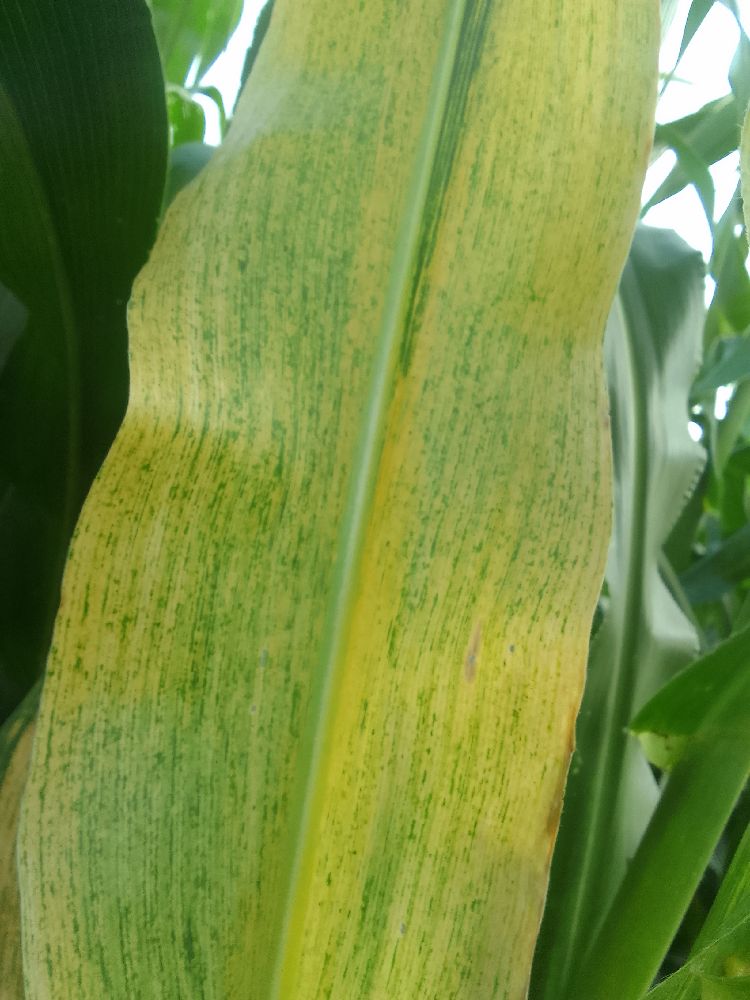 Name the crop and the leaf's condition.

maize, maize lethal necrosis
